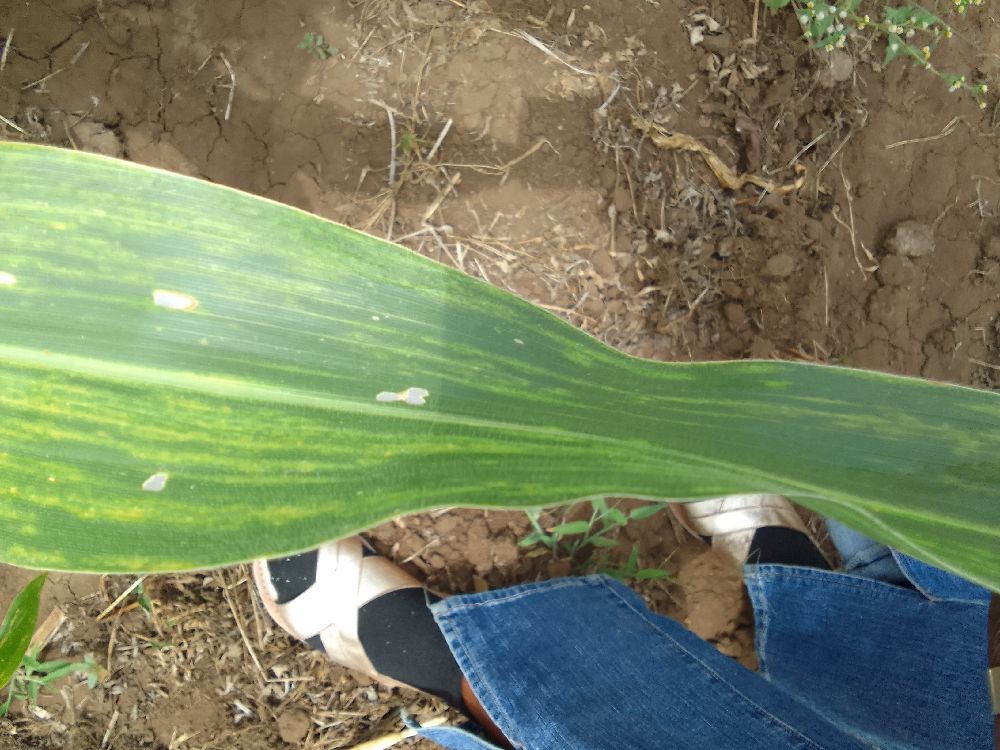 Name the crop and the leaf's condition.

maize, maize lethal necrosis
